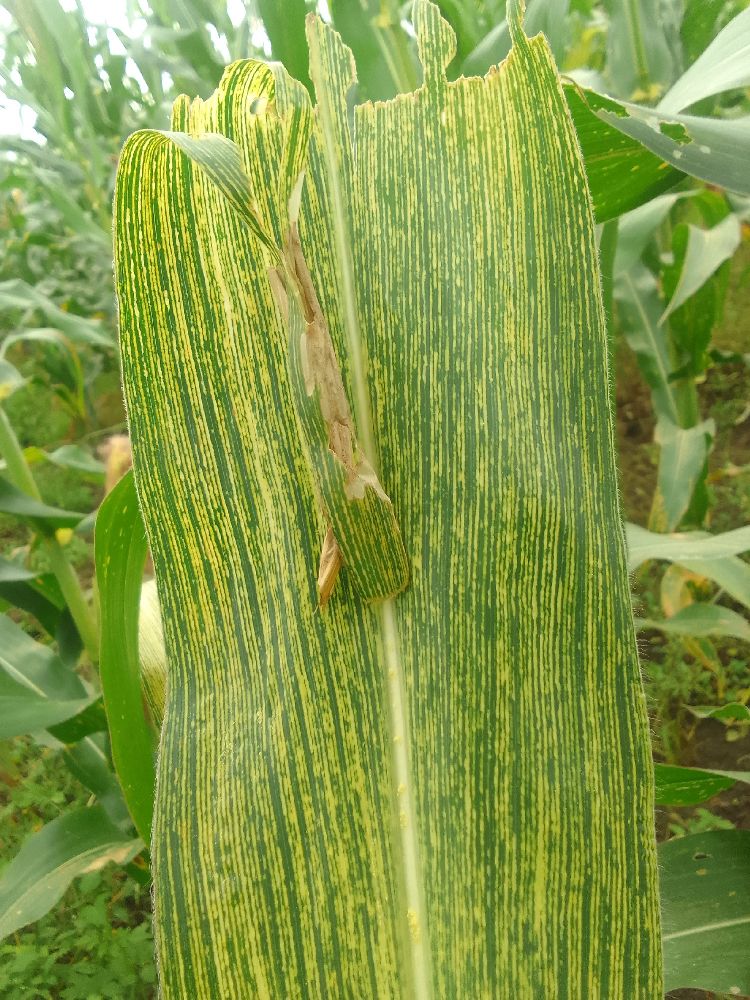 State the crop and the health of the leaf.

maize, maize streak virus
